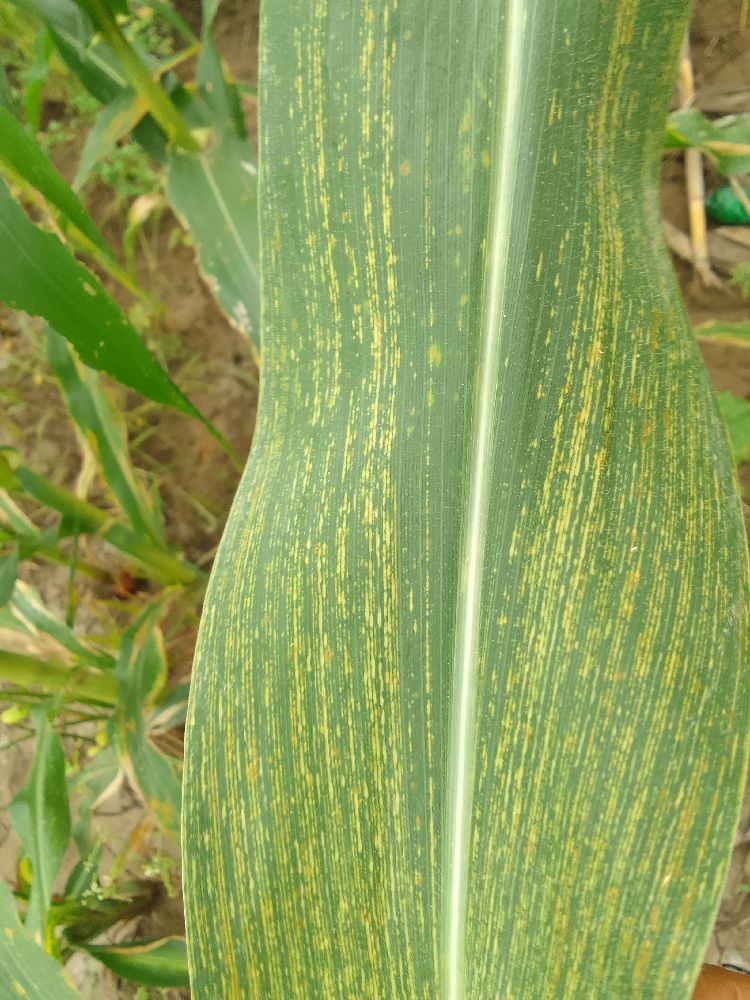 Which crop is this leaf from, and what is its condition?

maize, maize streak virus
